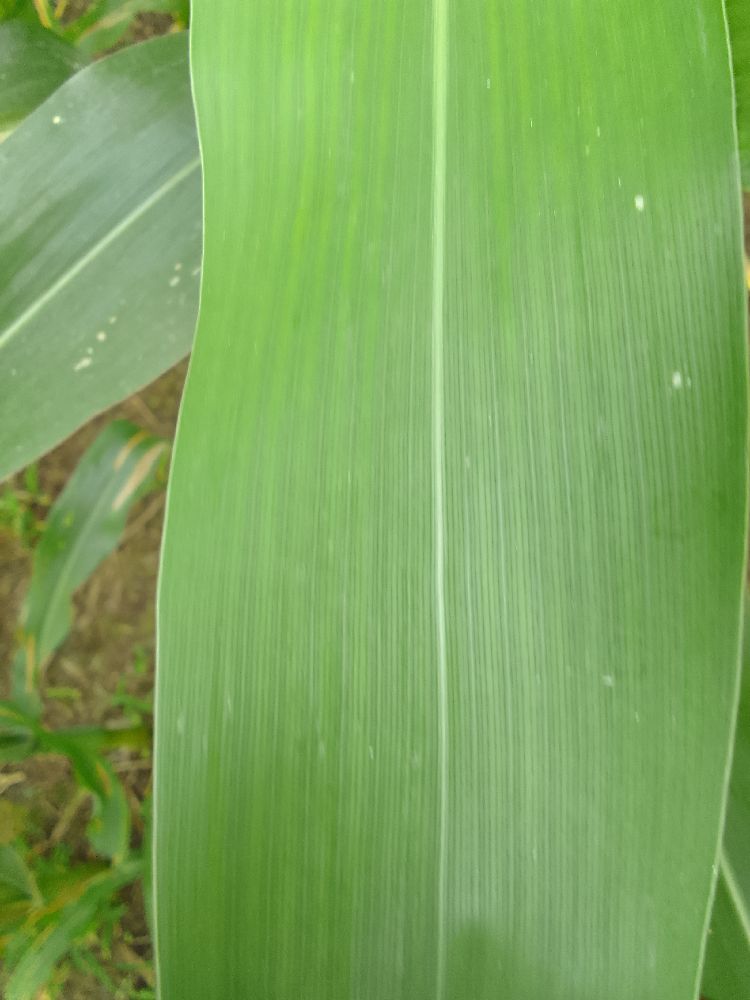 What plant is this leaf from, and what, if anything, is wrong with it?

maize, healthy
